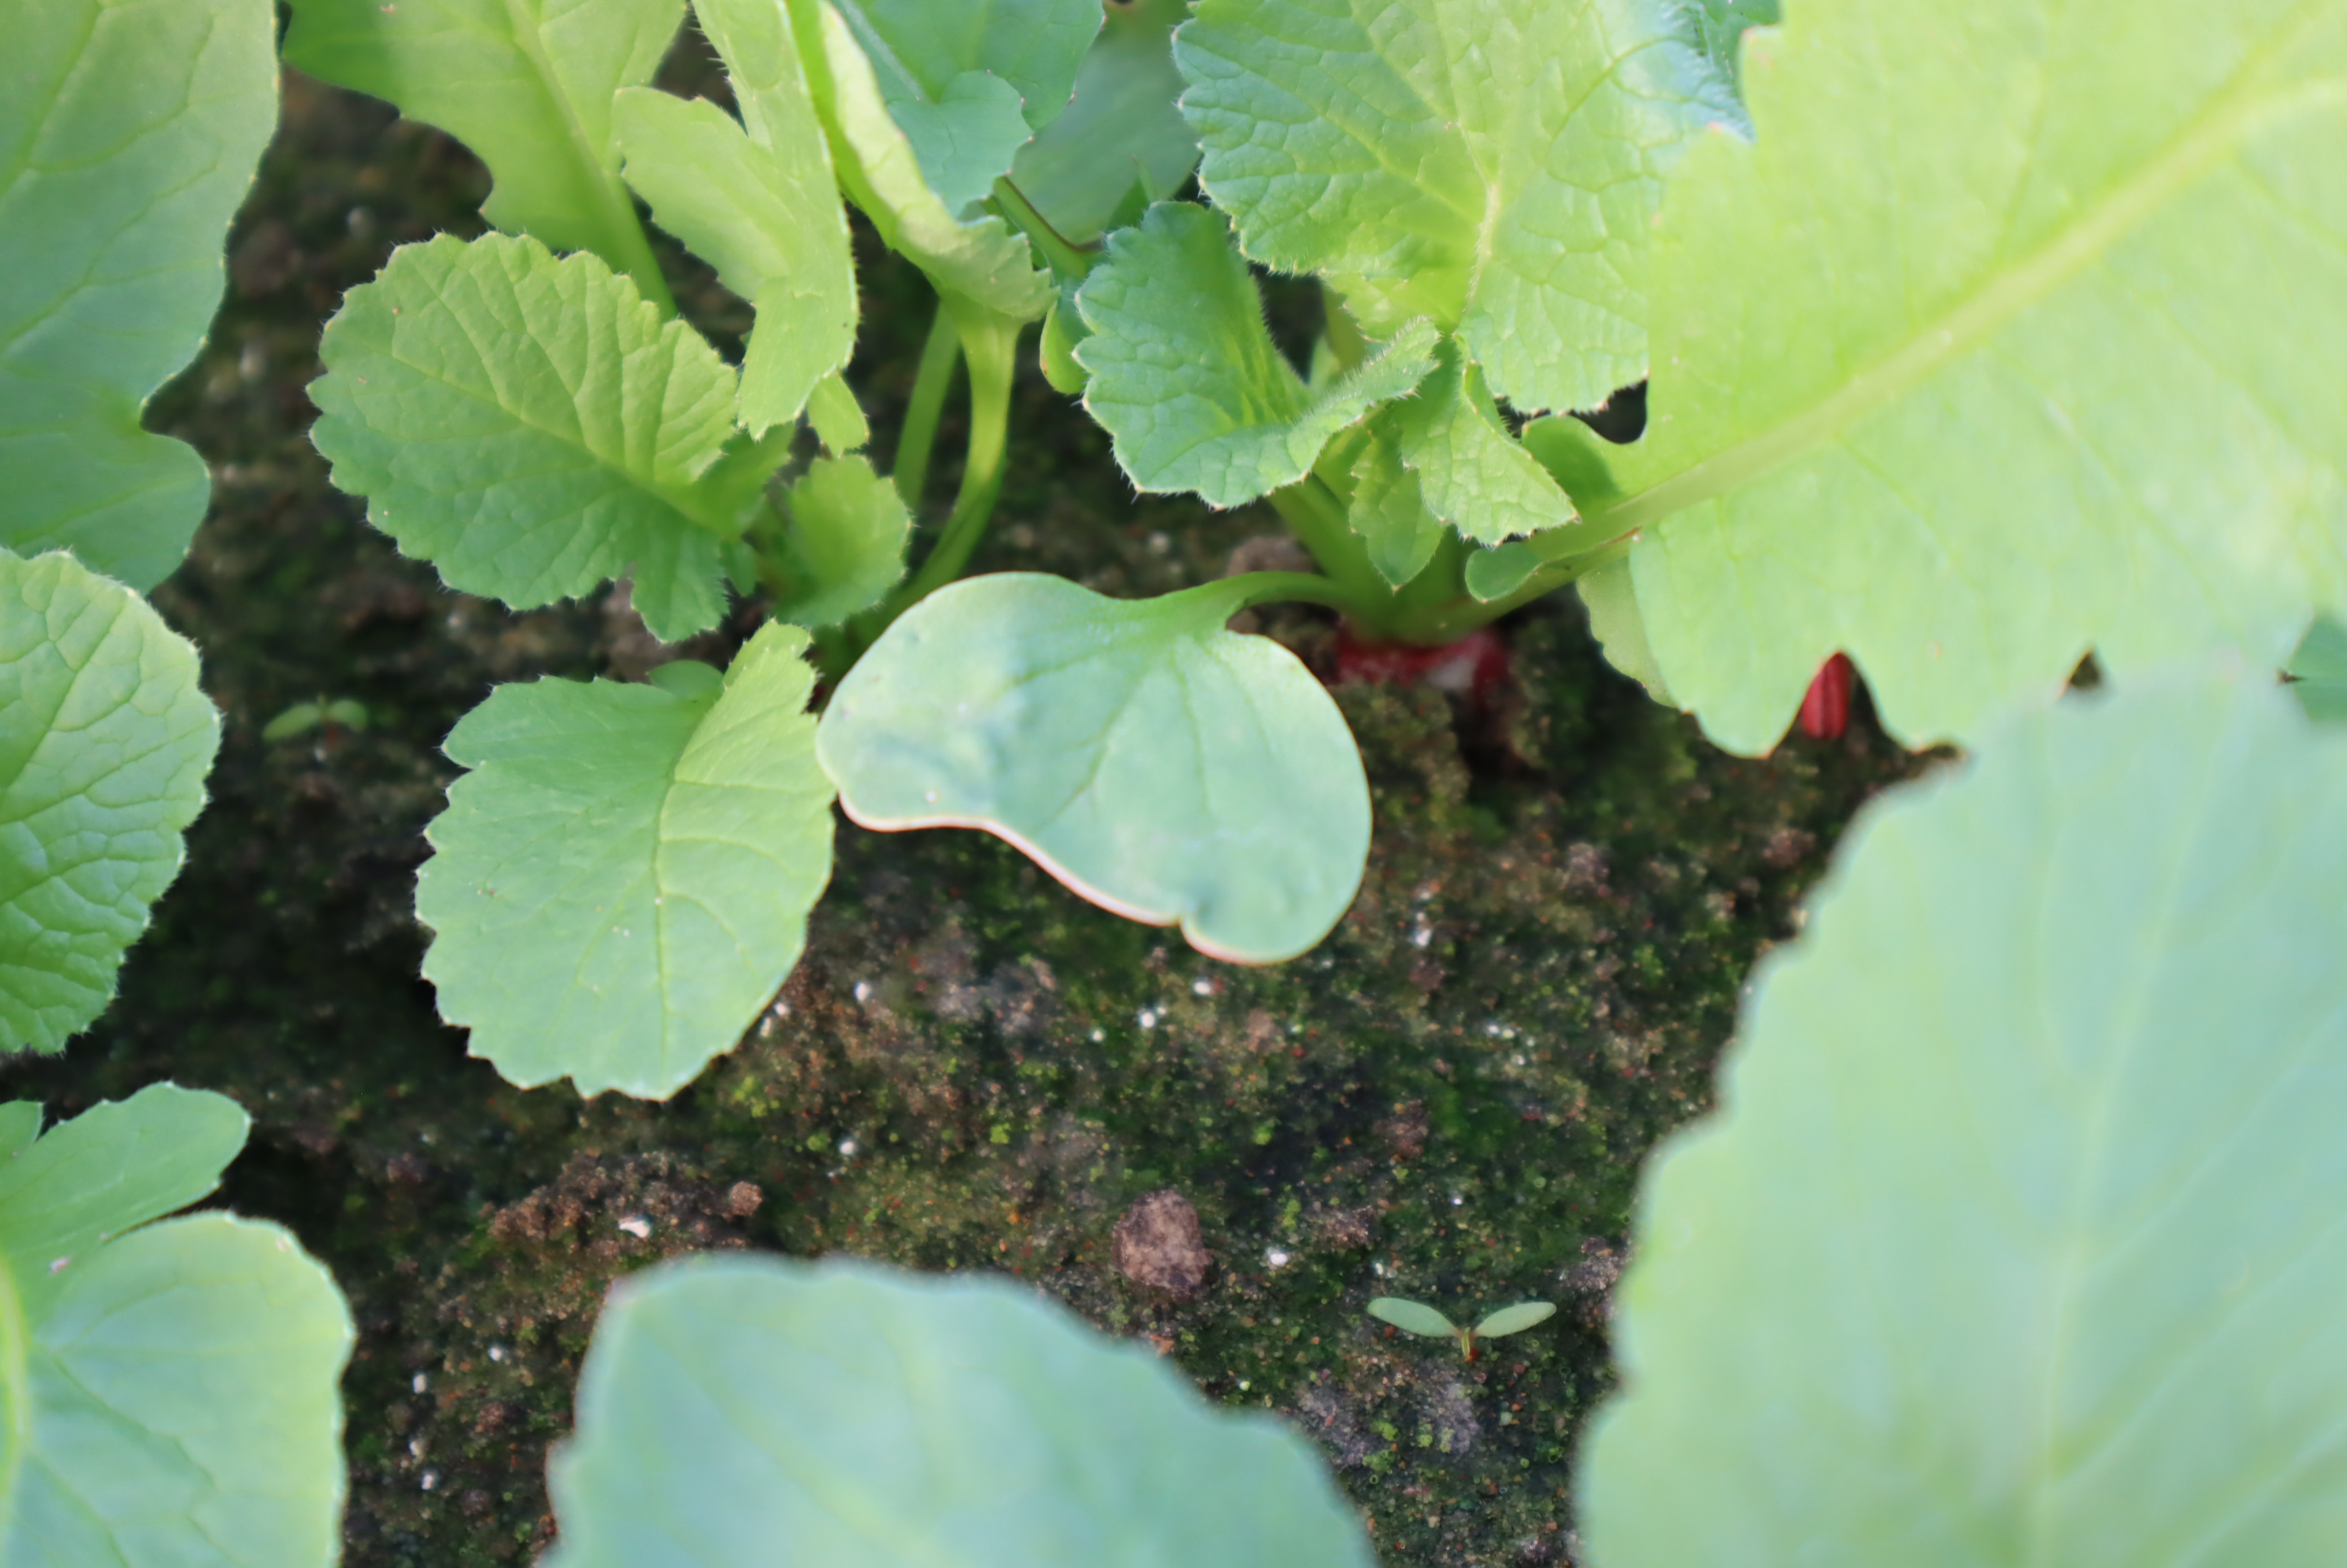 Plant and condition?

radish, healthy
